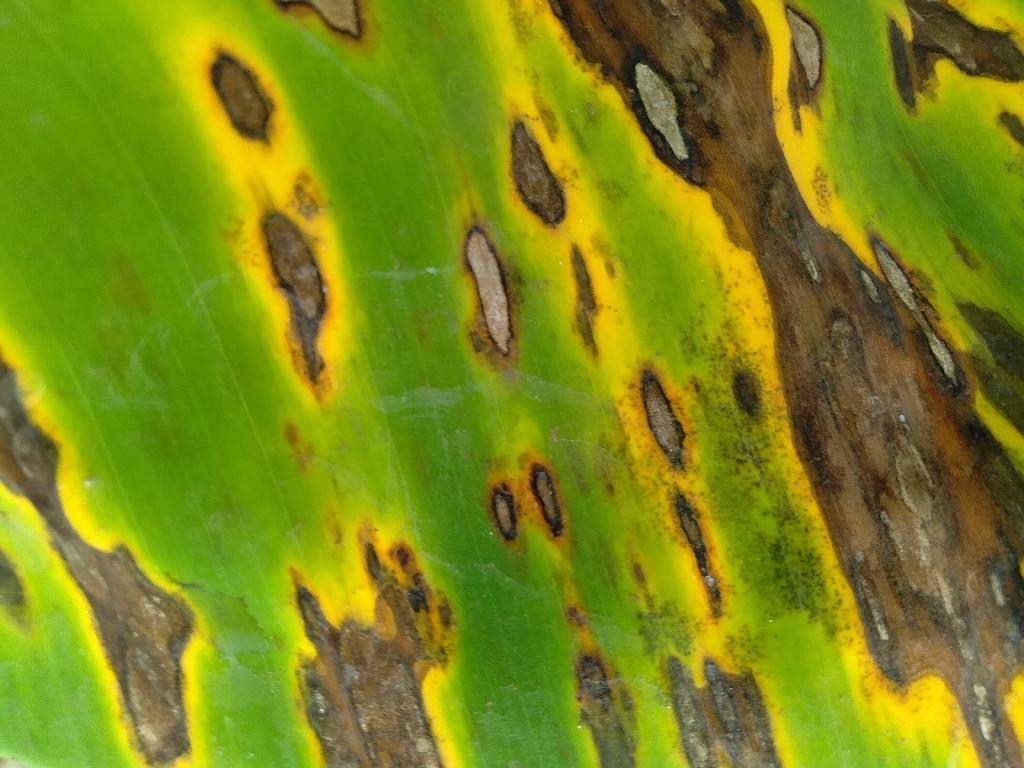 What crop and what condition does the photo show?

banana, black sigatoka
